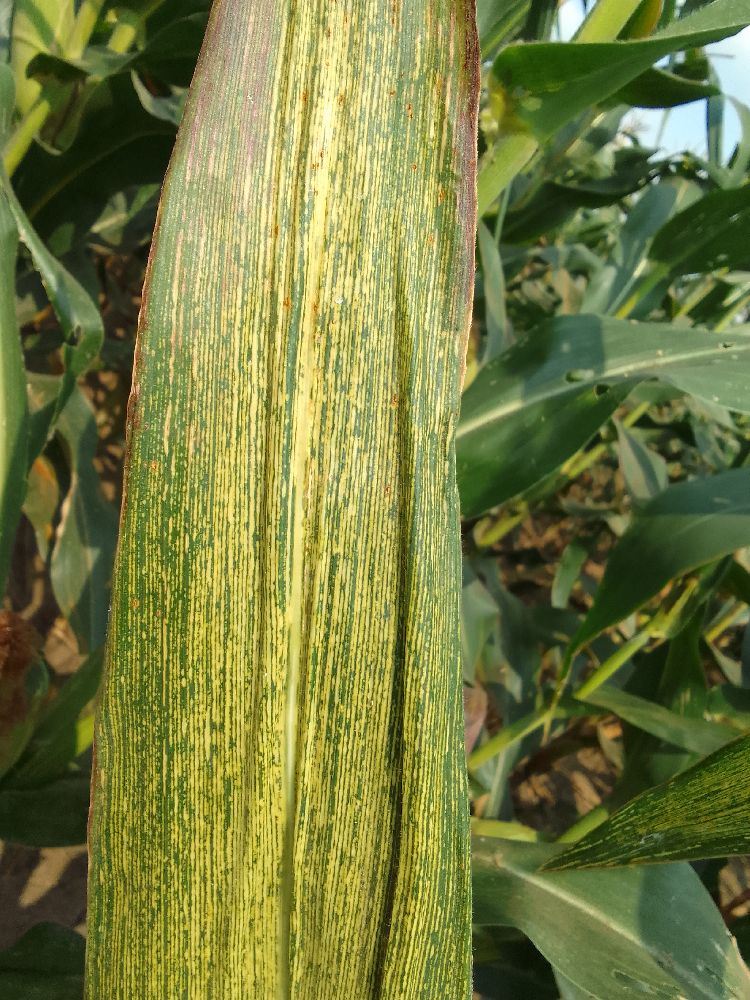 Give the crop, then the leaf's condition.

maize, maize streak virus
